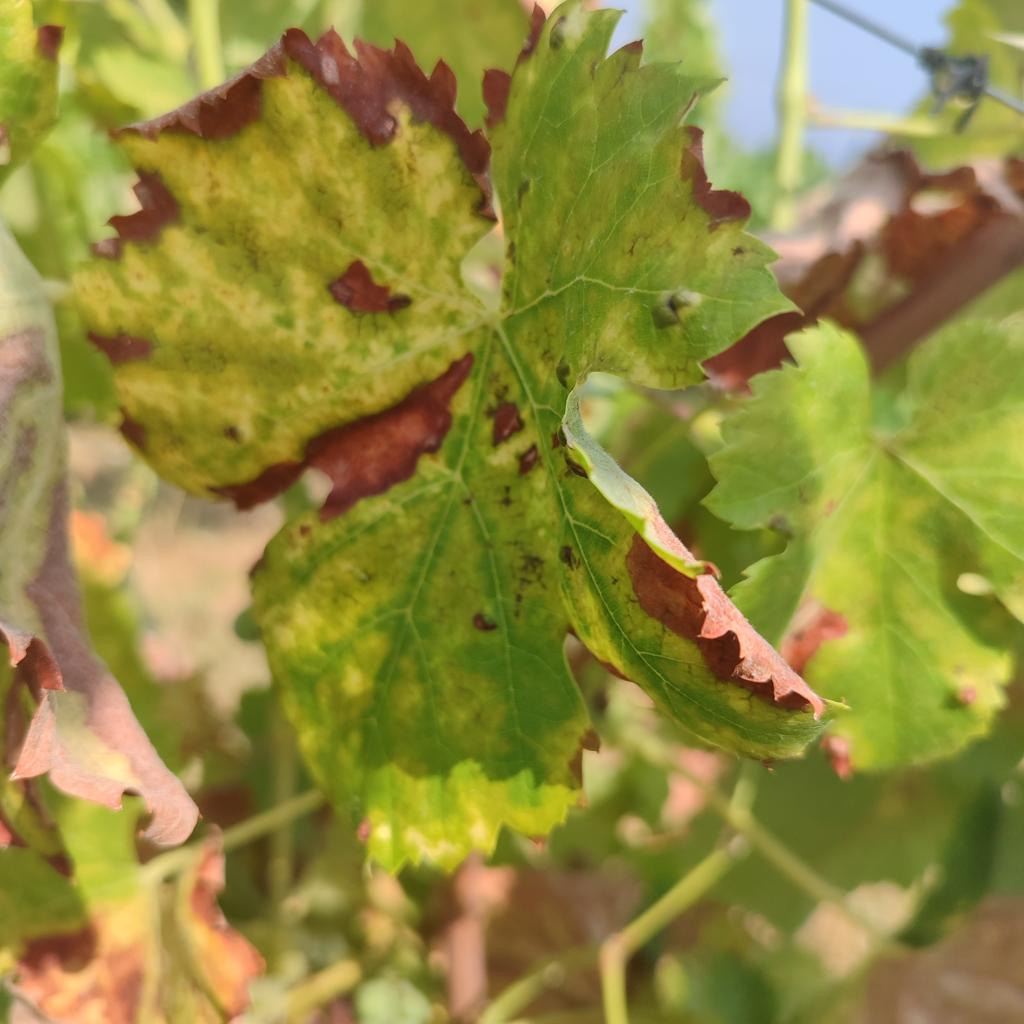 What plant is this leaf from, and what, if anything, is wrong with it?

grapevine, esca complex
